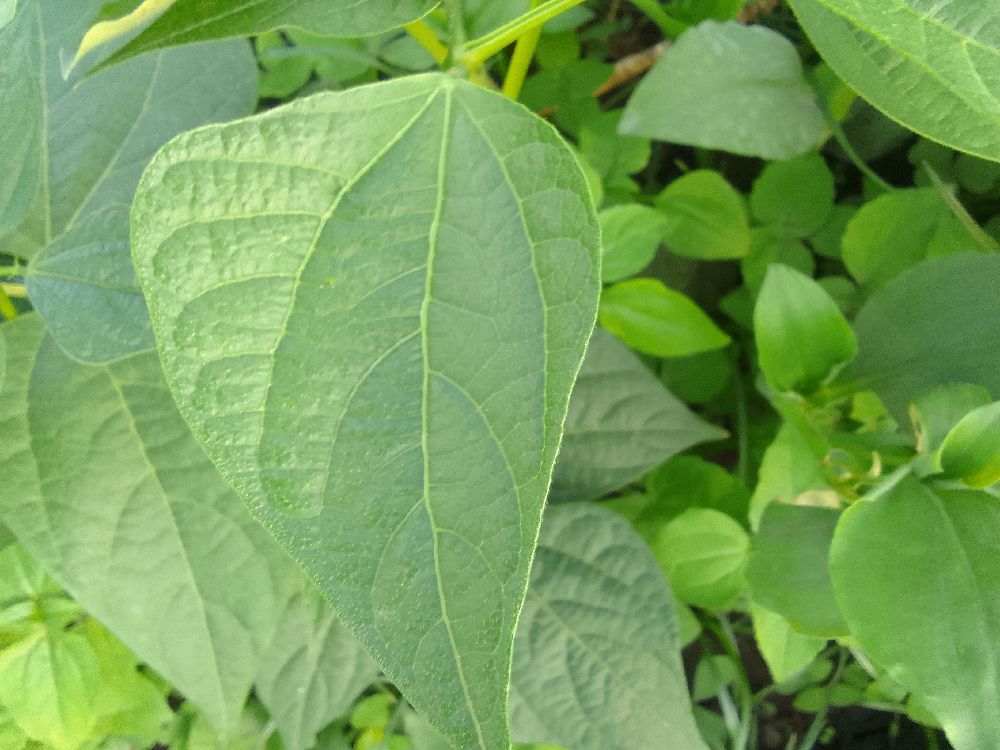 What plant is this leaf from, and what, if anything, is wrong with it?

common bean, healthy
